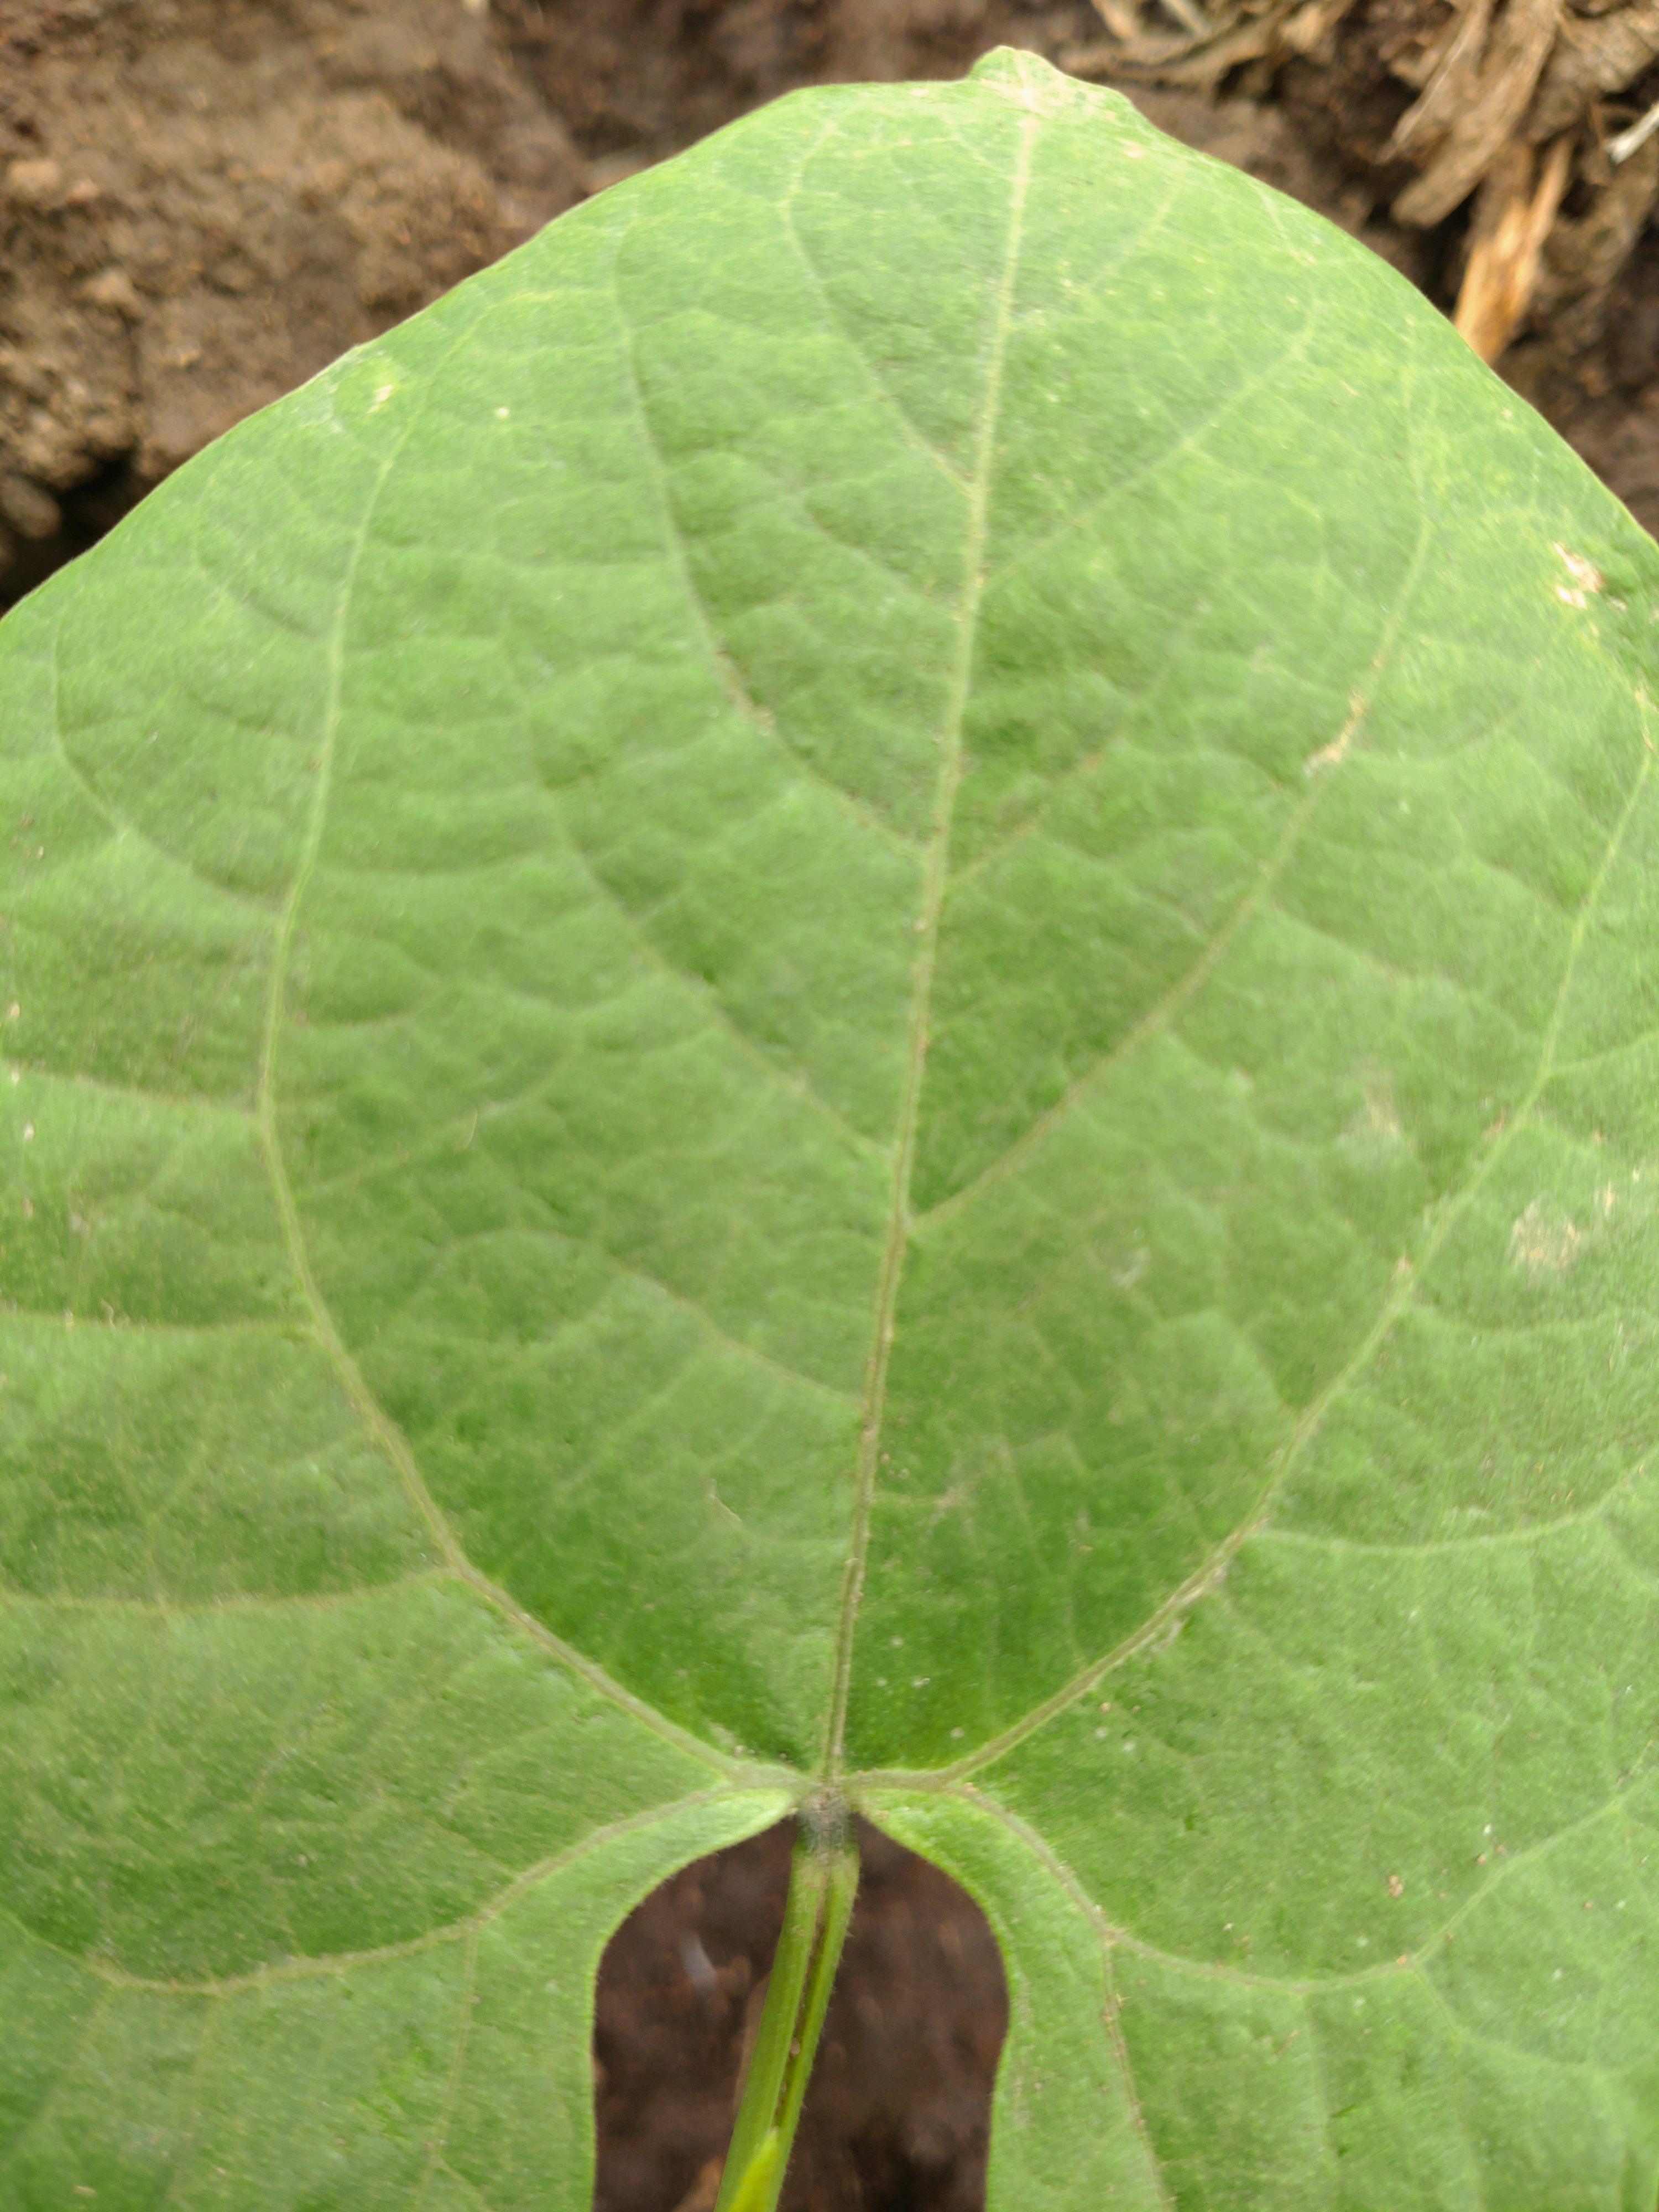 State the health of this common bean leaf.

healthy
